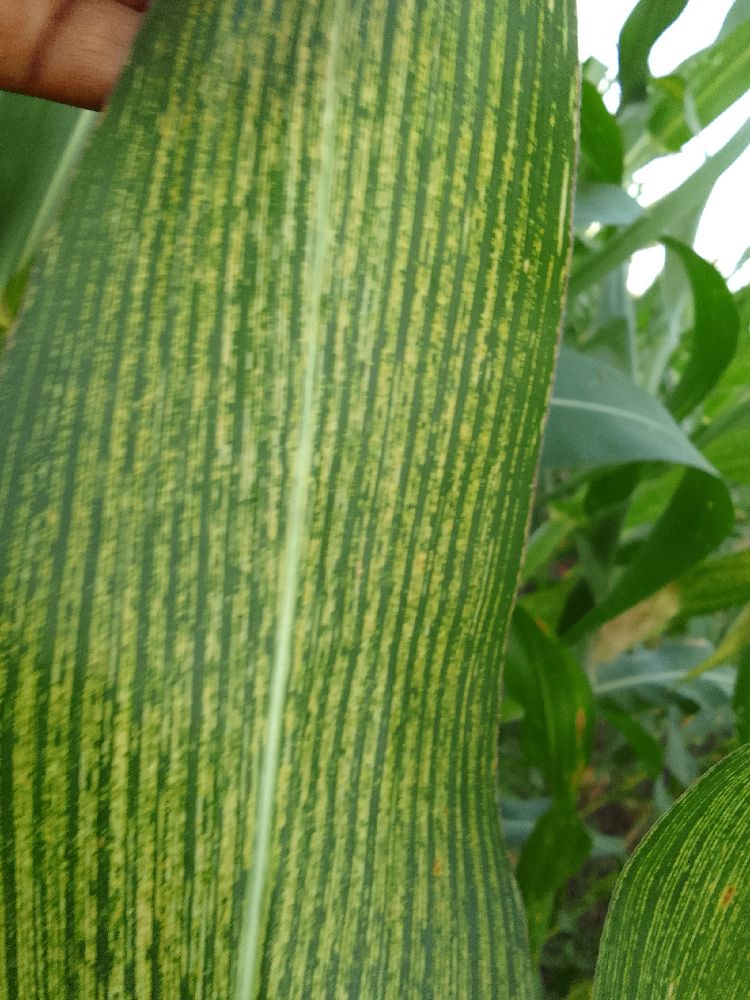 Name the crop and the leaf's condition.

maize, maize streak virus
